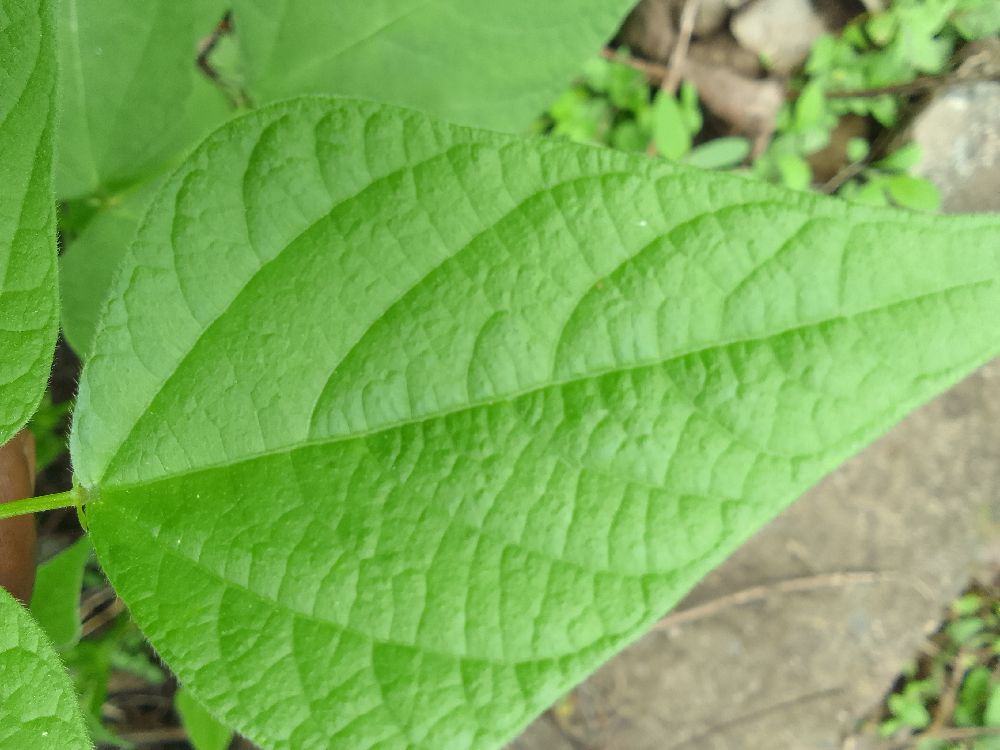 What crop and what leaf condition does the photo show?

common bean, healthy
